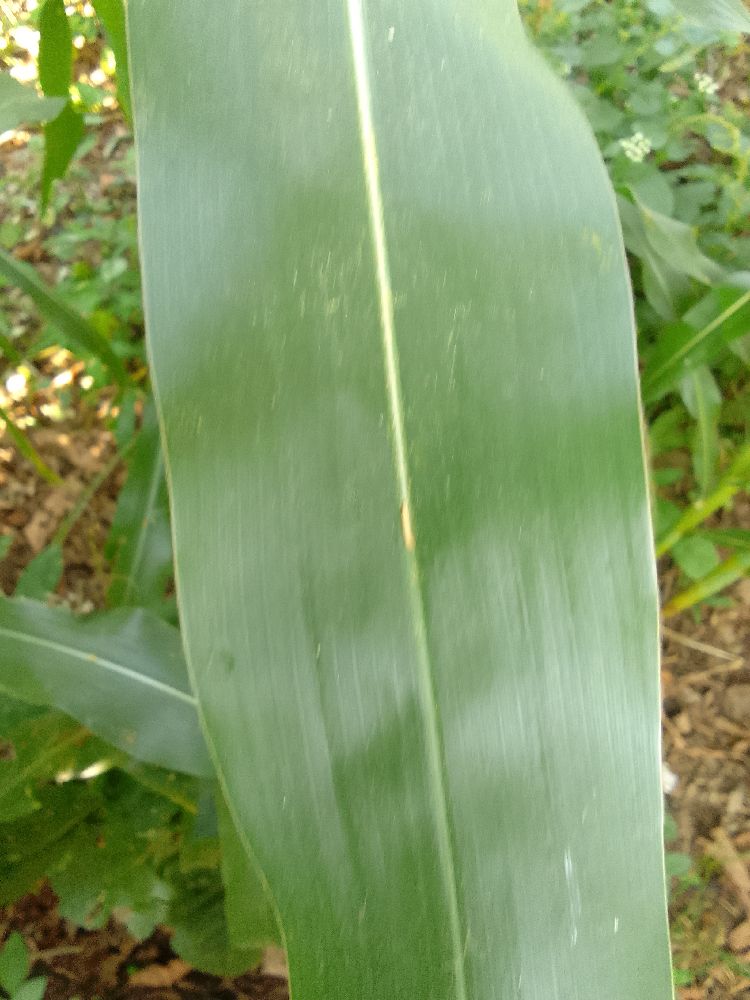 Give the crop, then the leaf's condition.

maize, healthy
